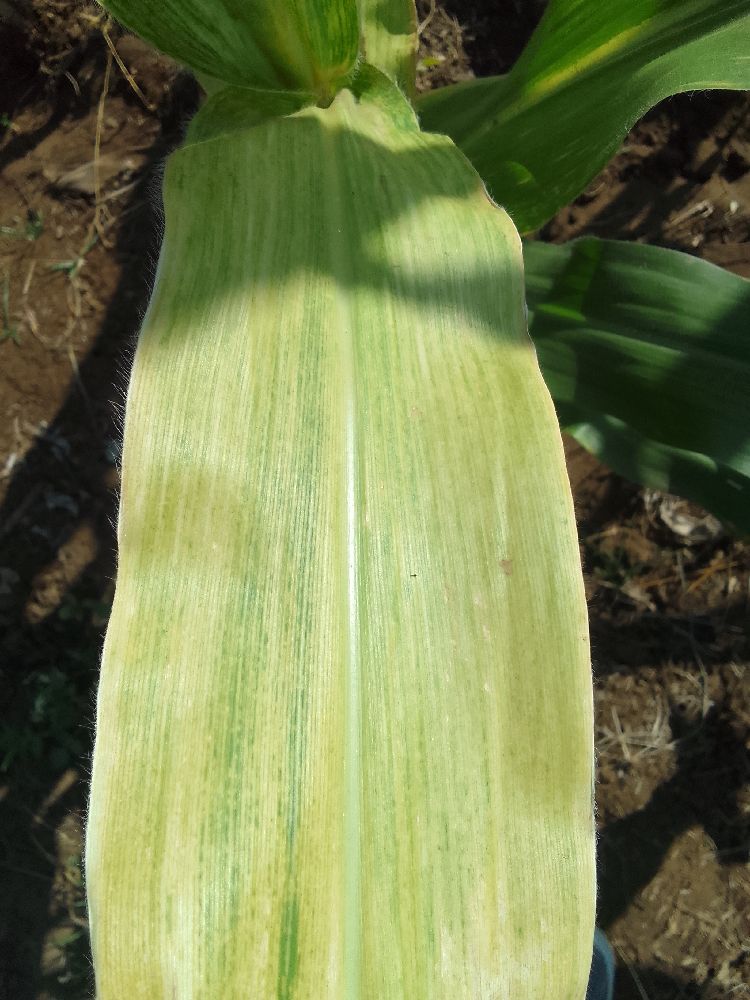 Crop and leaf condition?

maize, maize lethal necrosis
